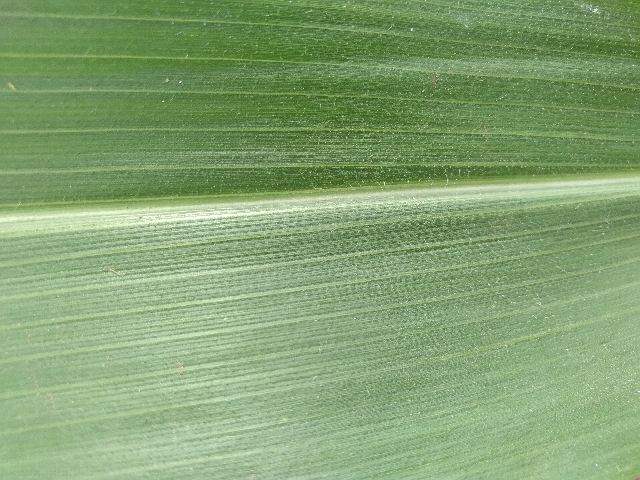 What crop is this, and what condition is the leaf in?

maize, healthy
